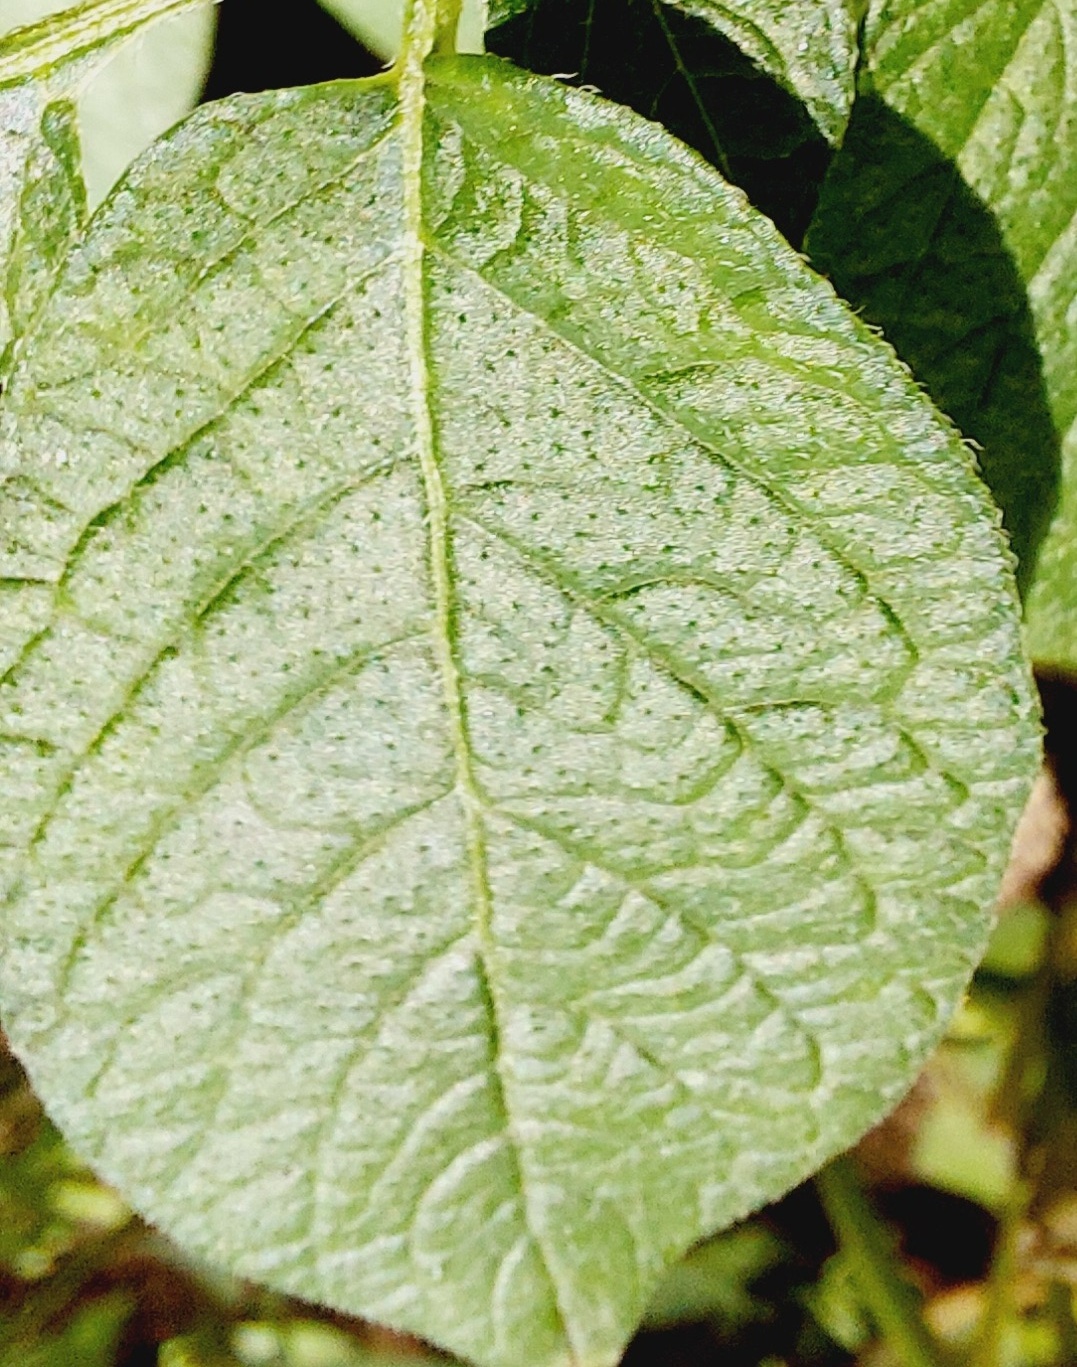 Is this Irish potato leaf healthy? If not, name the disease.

healthy
